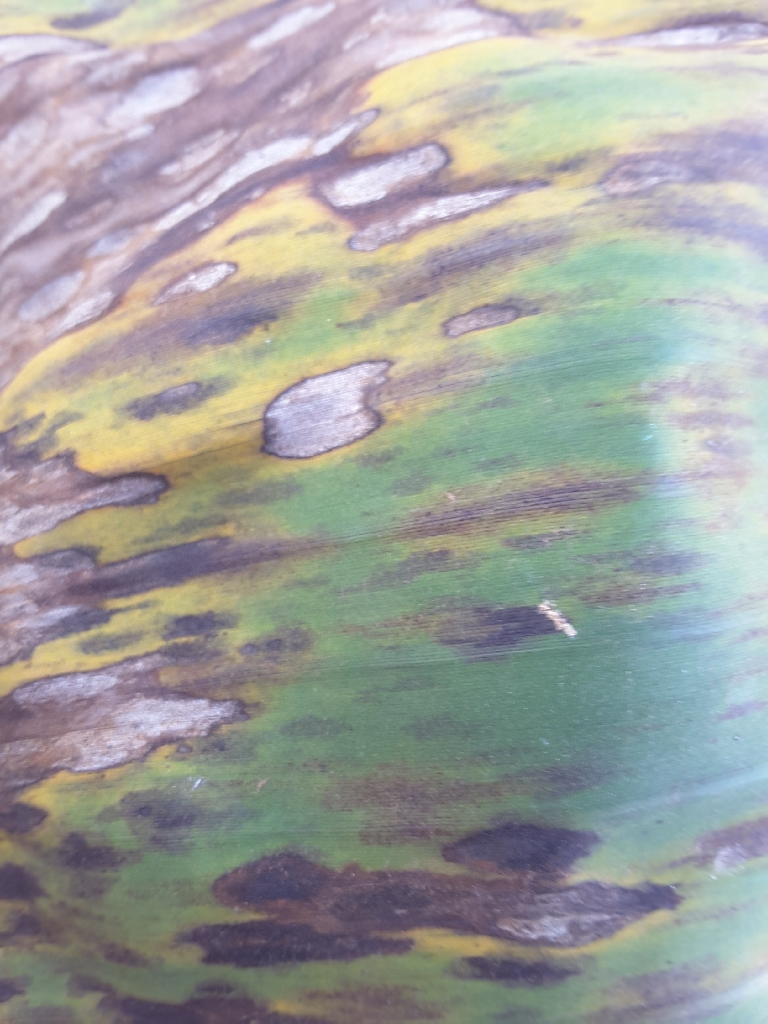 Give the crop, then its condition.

banana, black sigatoka
